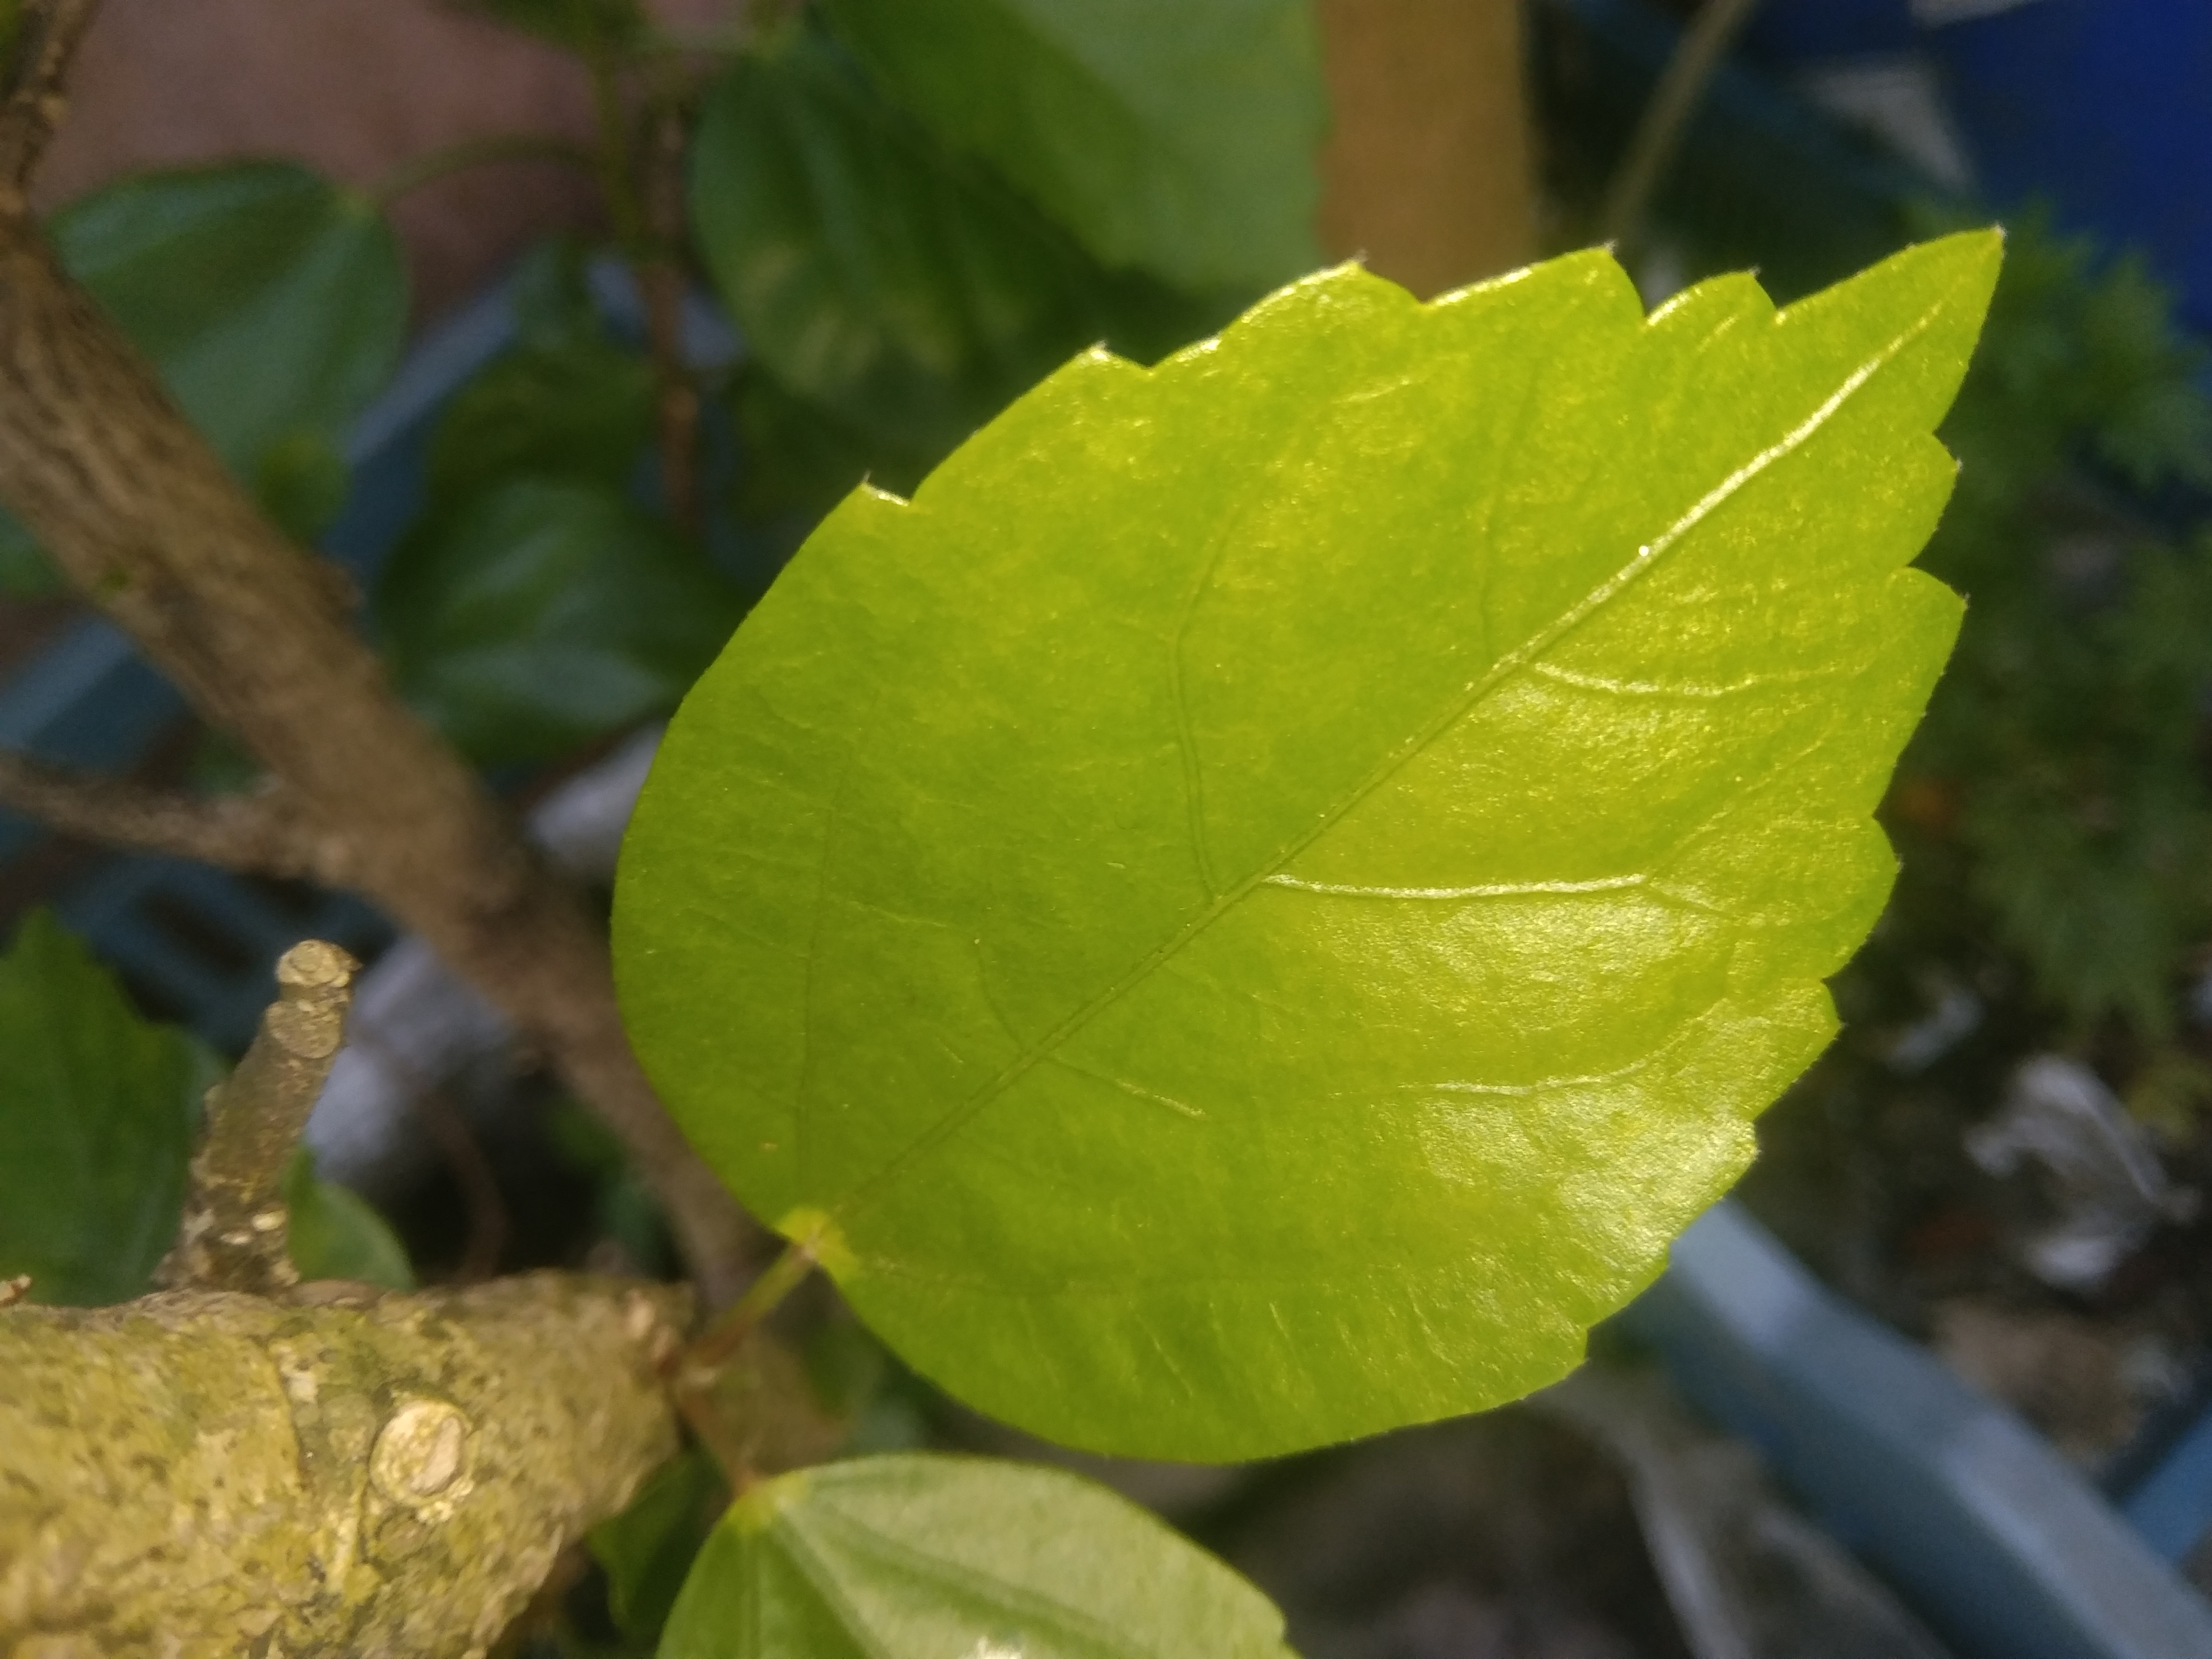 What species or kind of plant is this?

hibiscus
